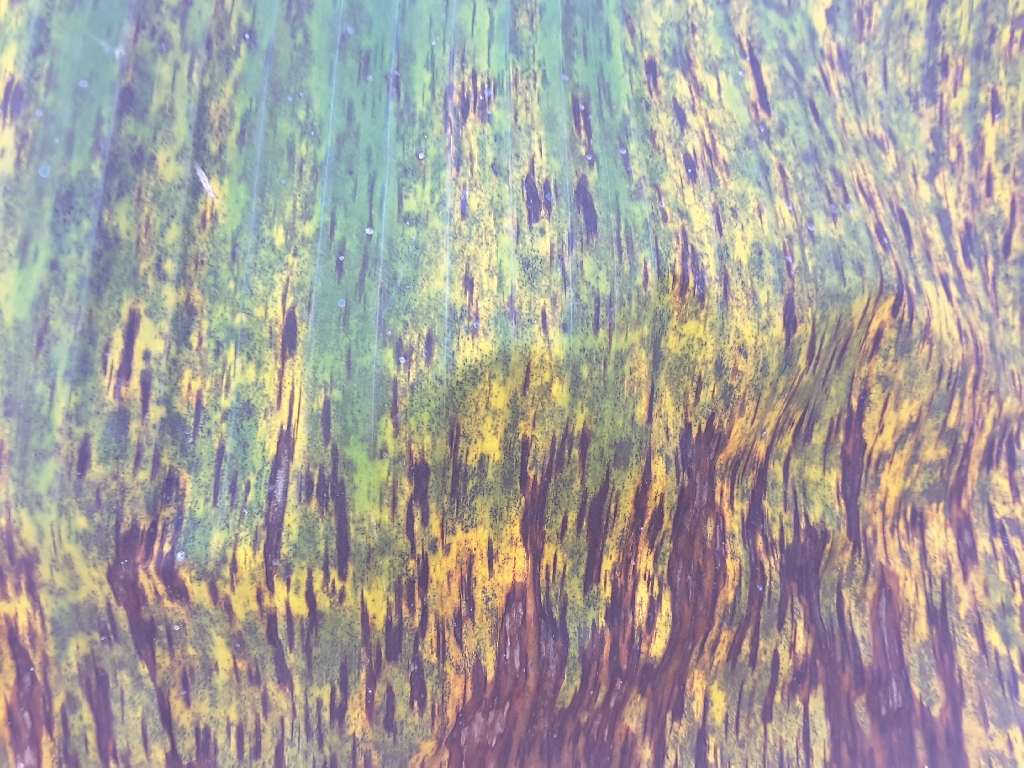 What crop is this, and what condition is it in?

banana, black sigatoka
